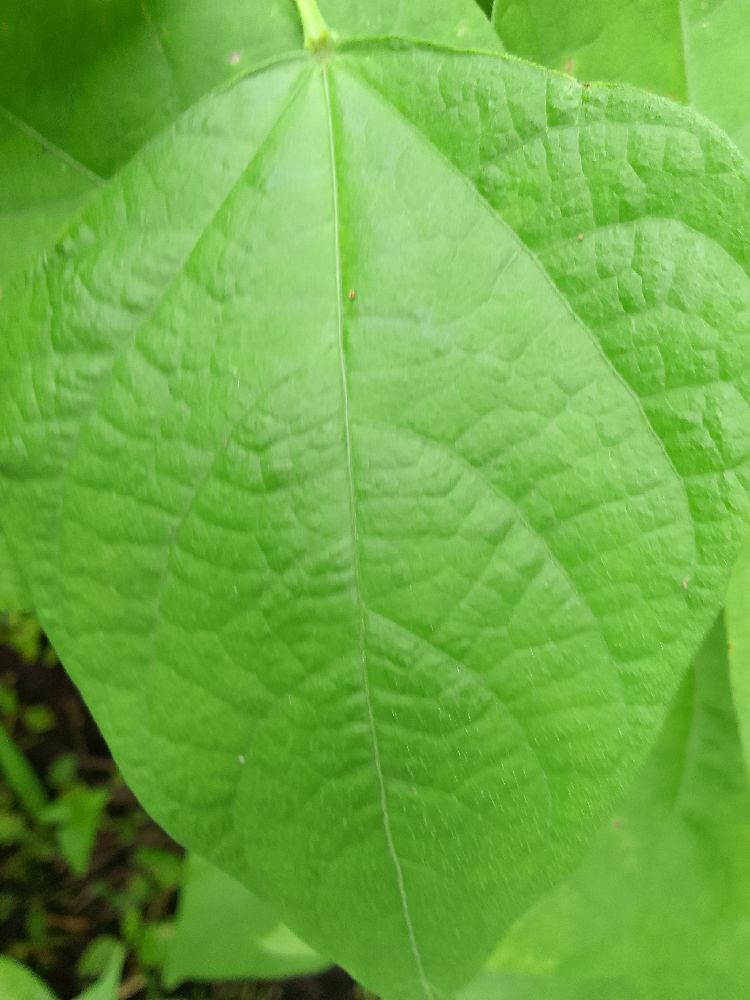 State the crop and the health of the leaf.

common bean, healthy
